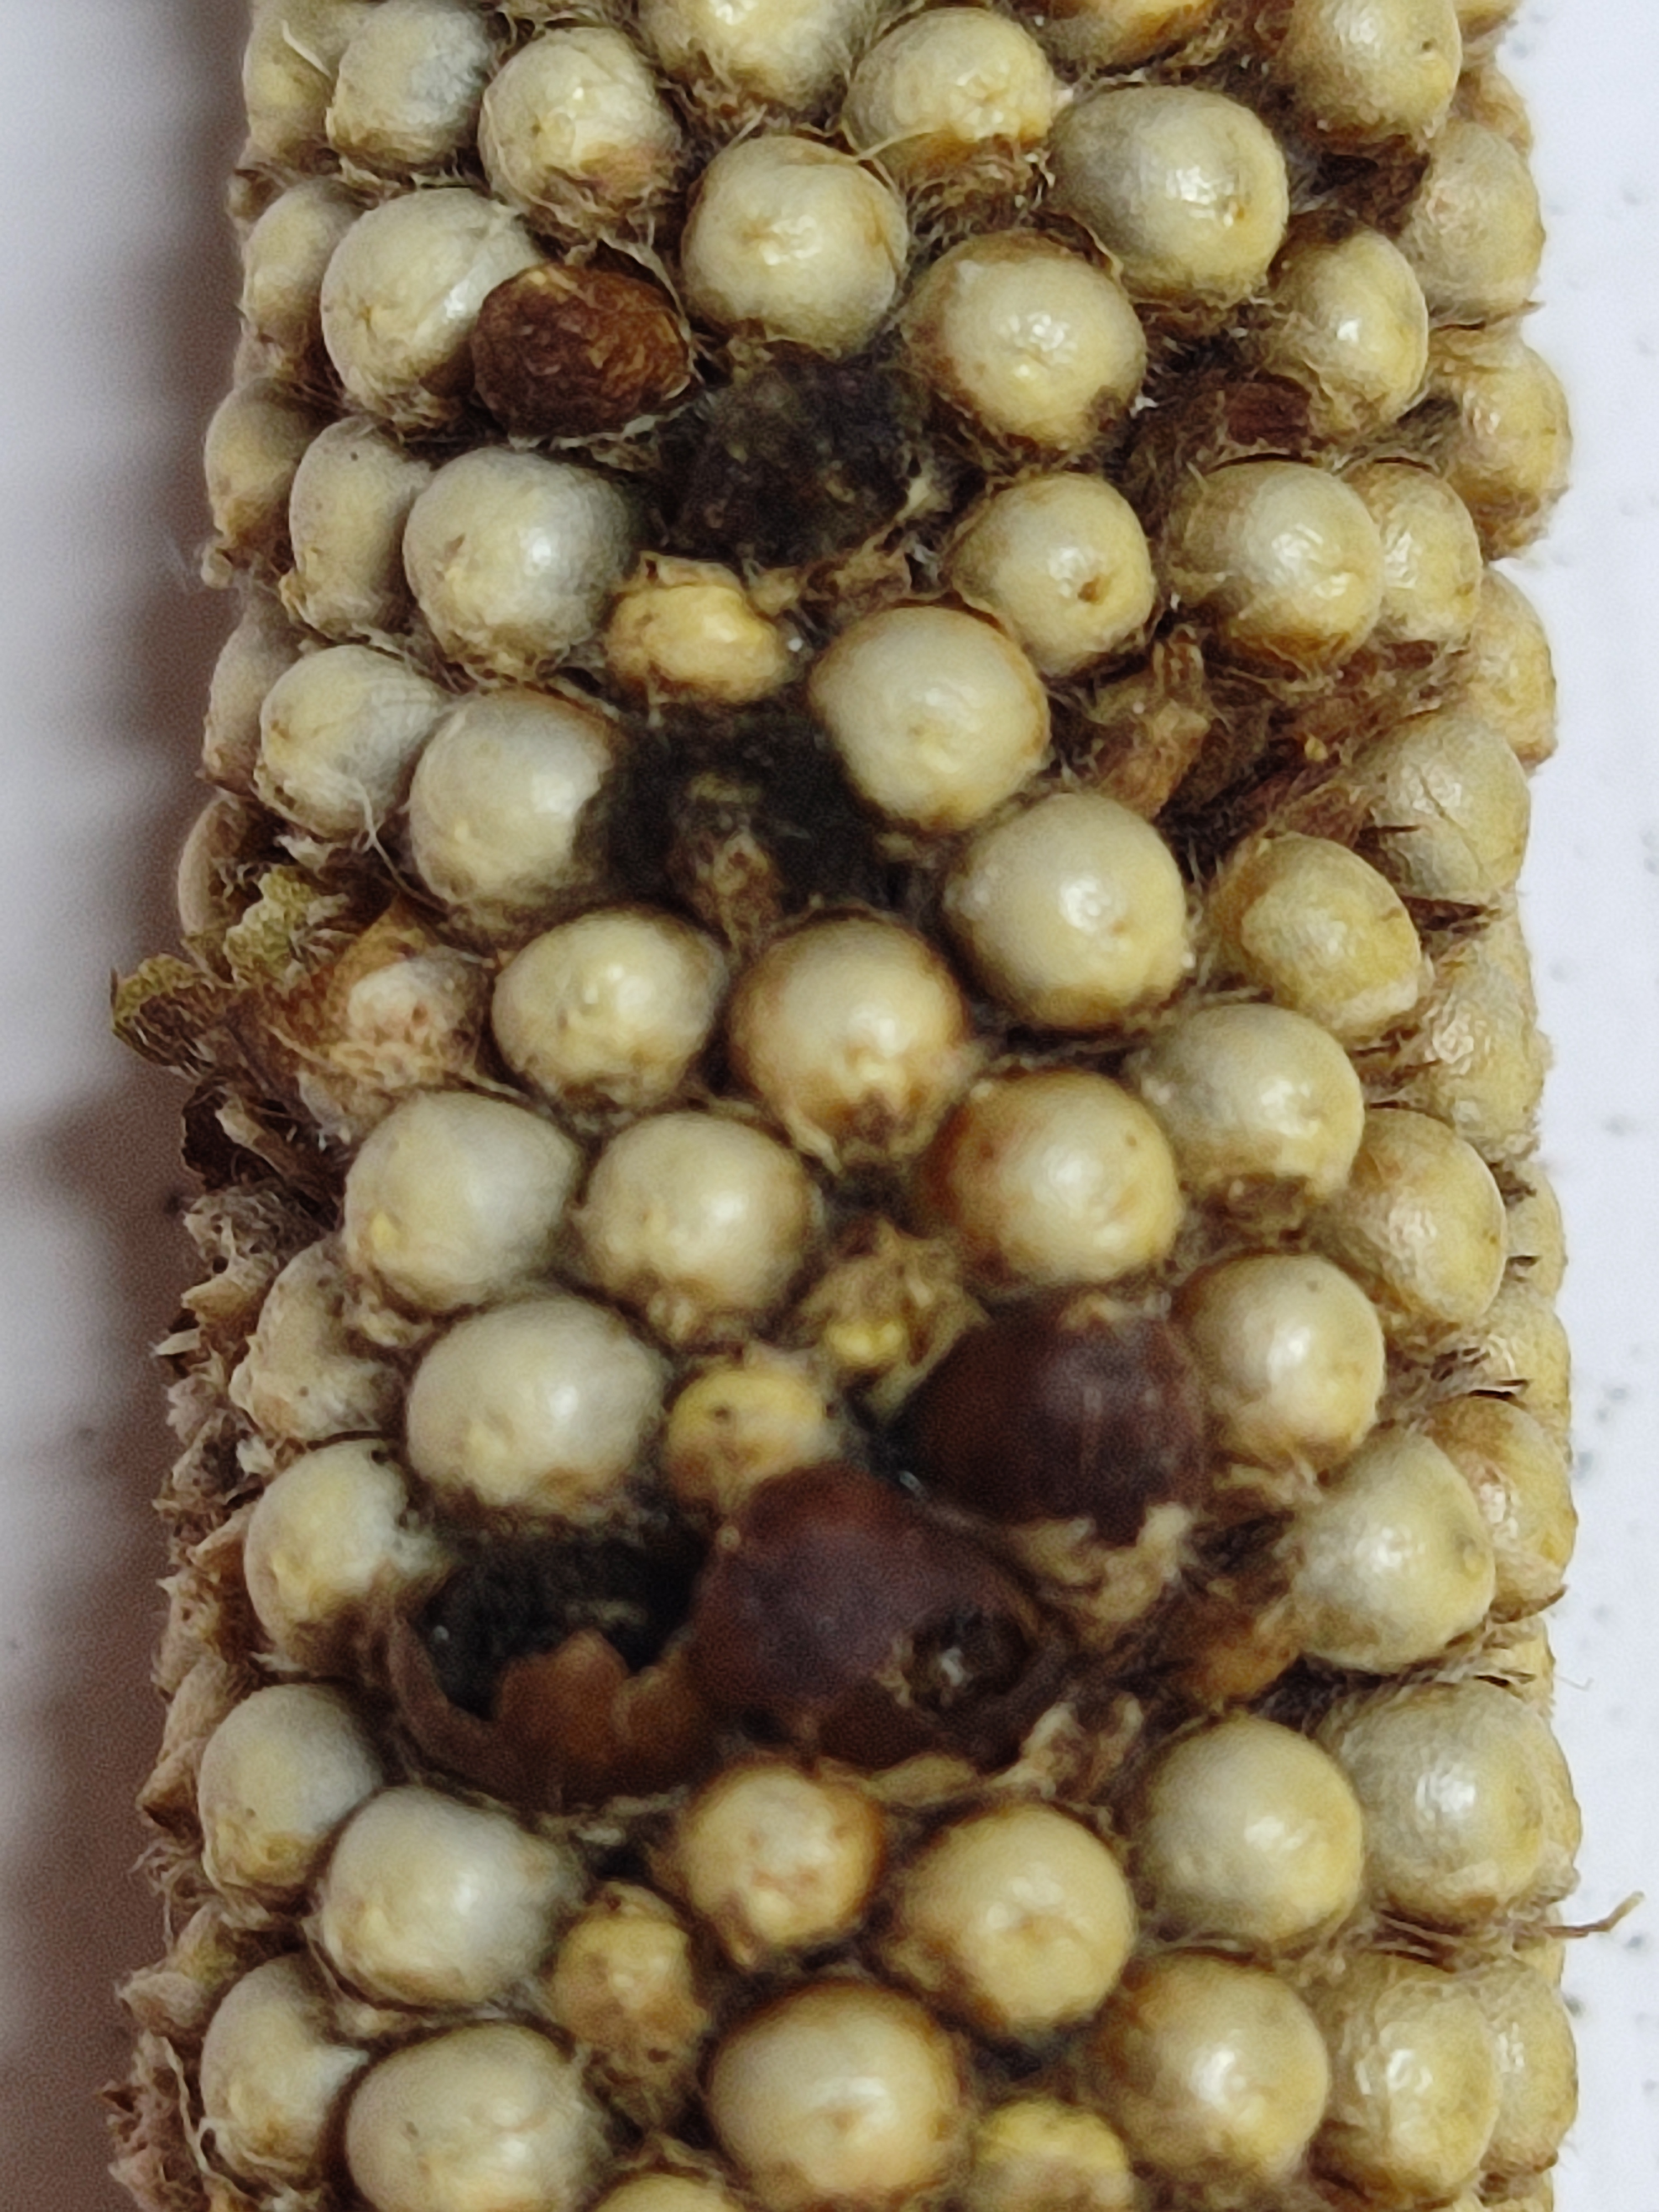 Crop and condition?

pearl millet, smut
